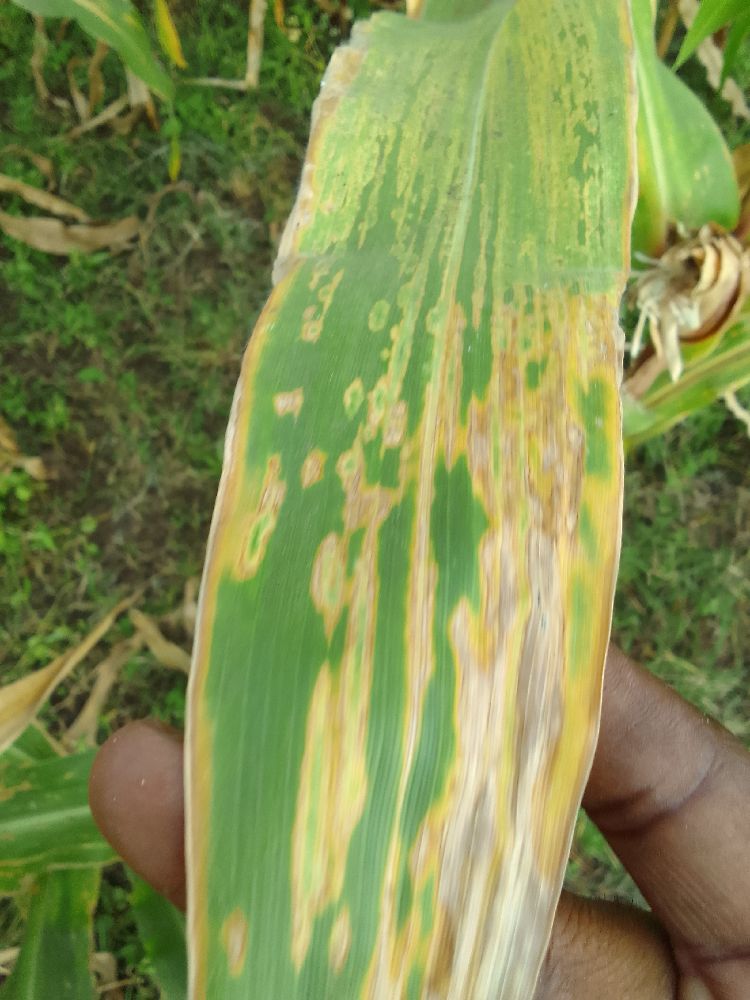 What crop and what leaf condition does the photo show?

maize, maize lethal necrosis
